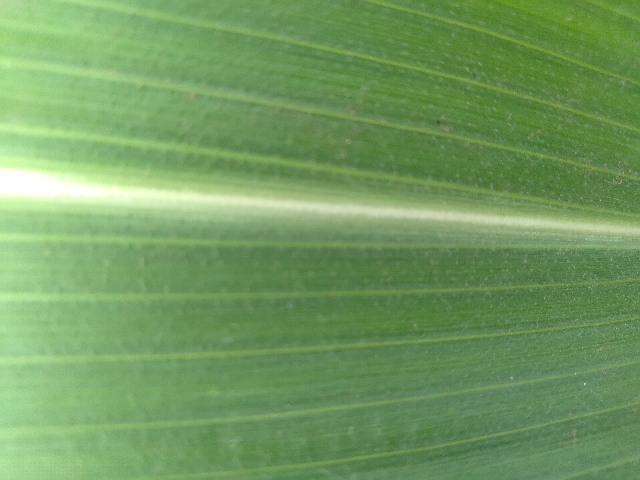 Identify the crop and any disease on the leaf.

maize, healthy
